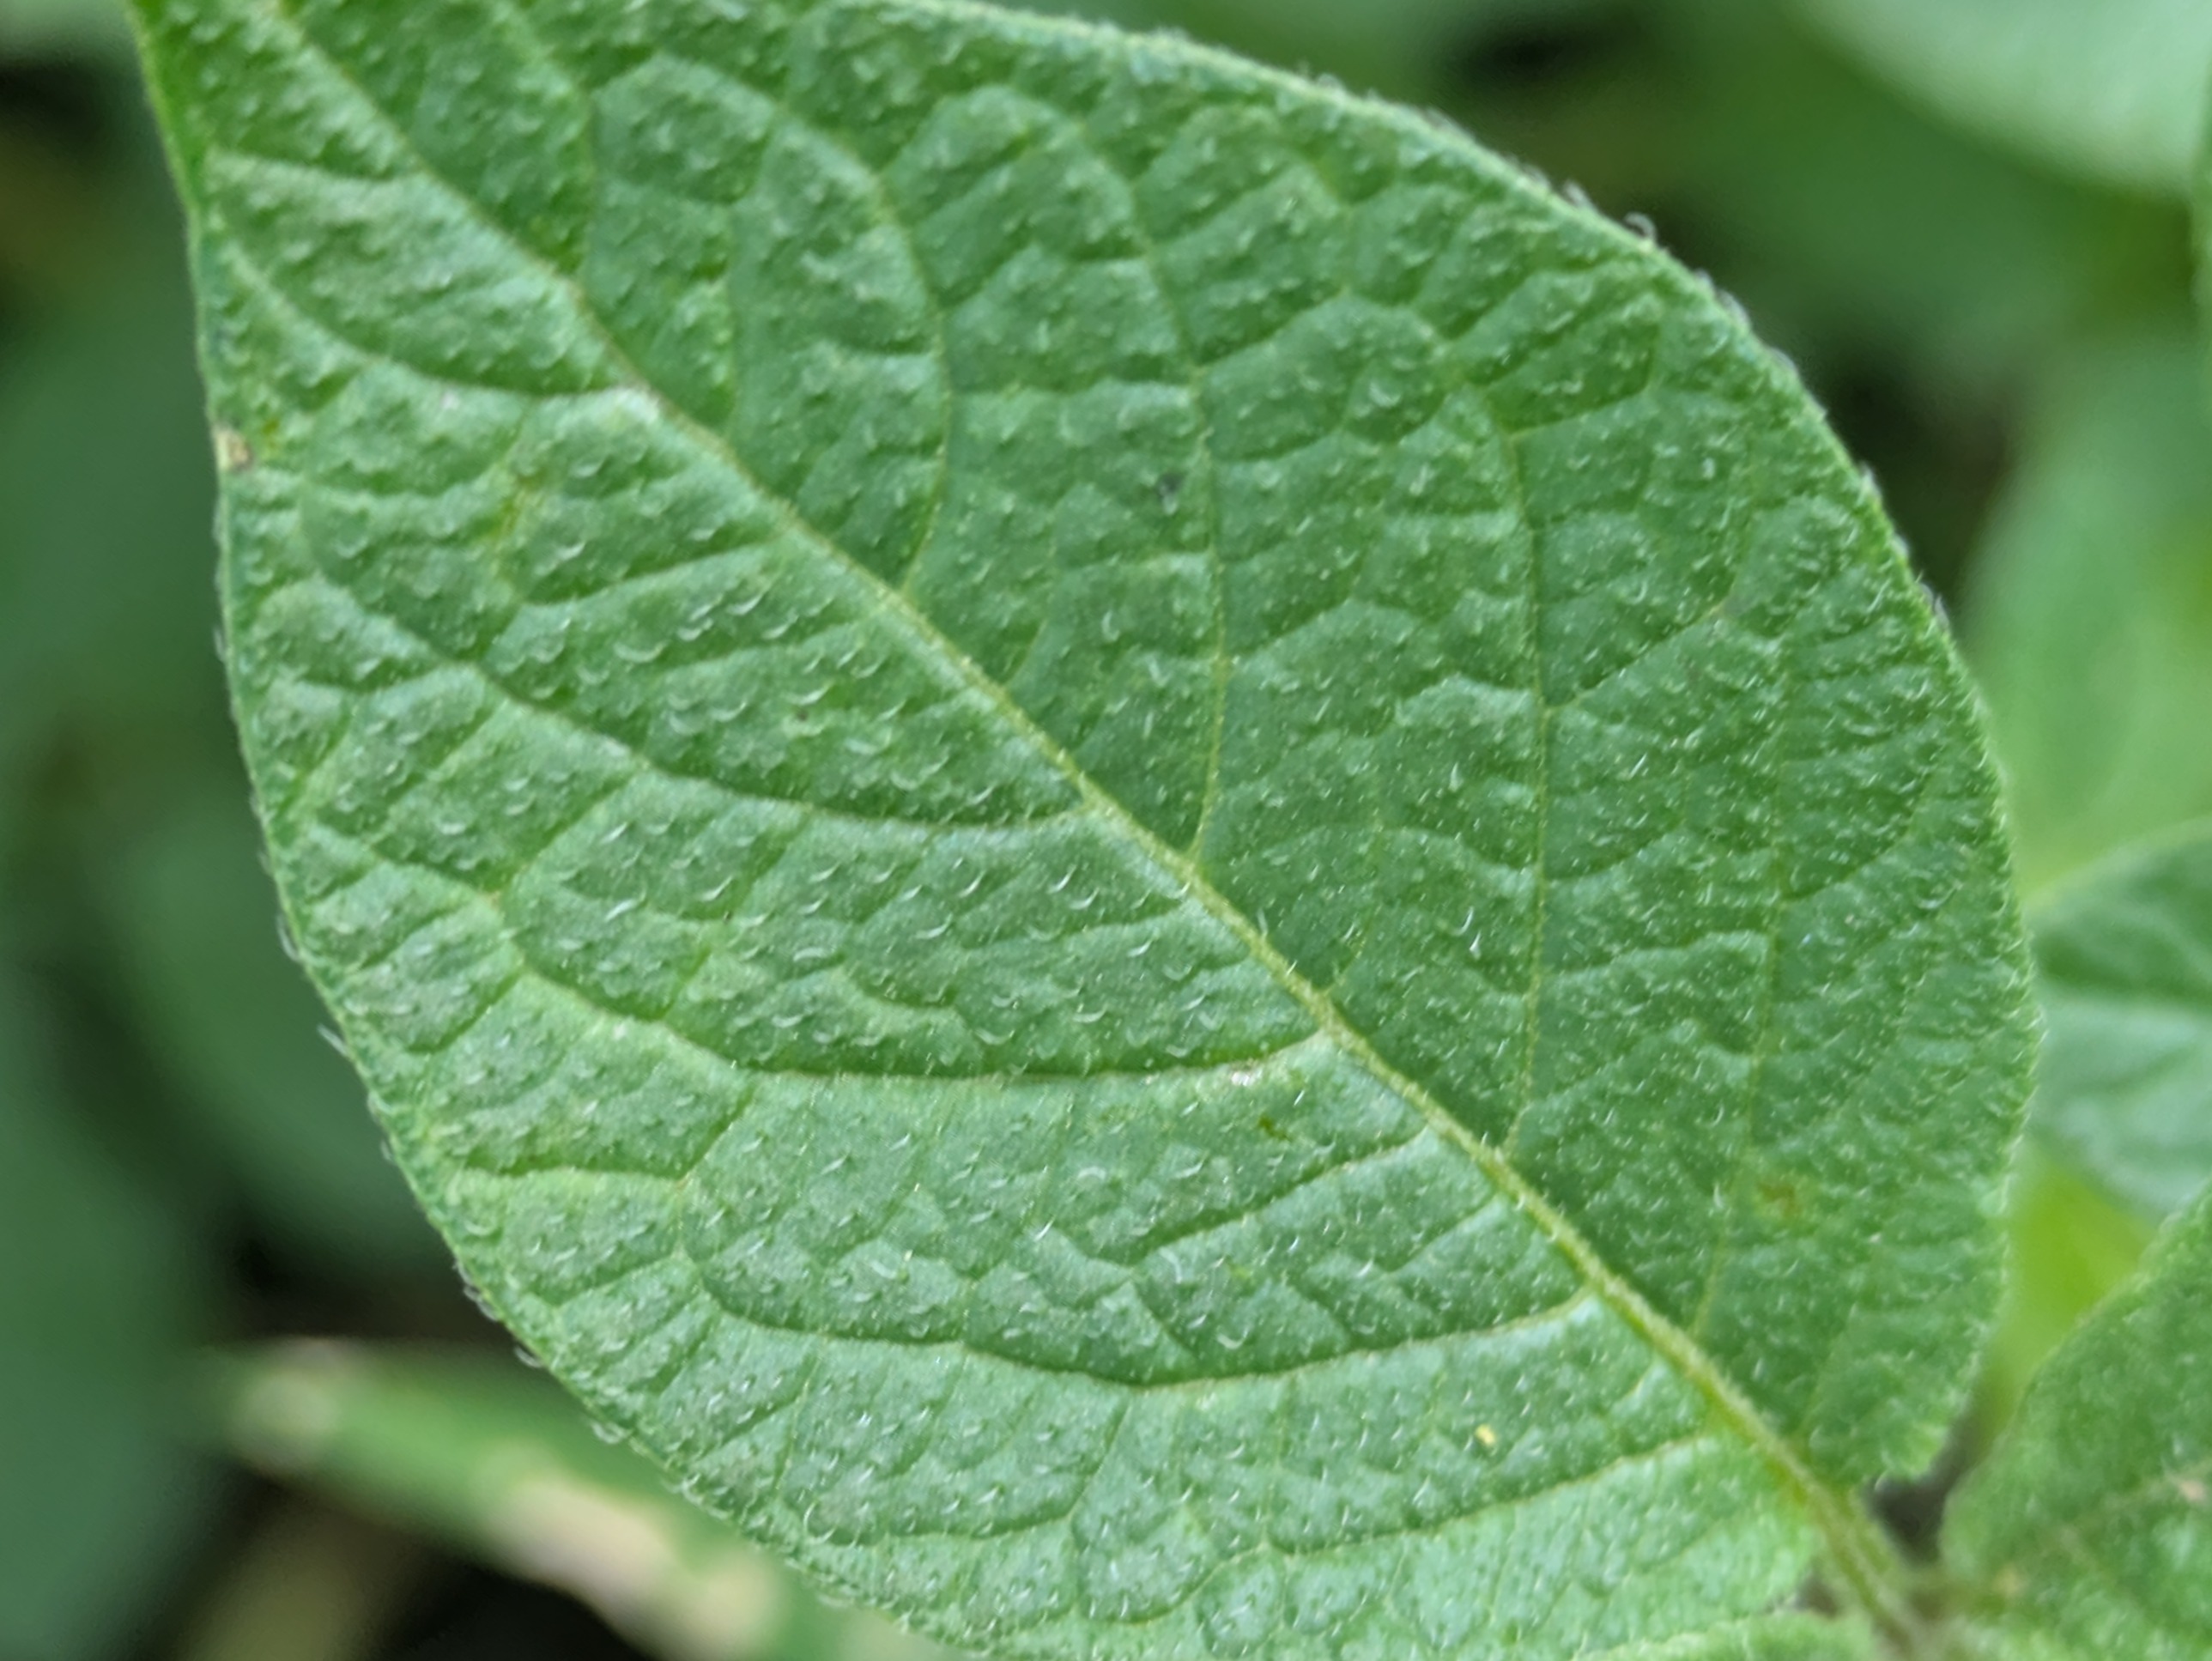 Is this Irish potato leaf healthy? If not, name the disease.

healthy
